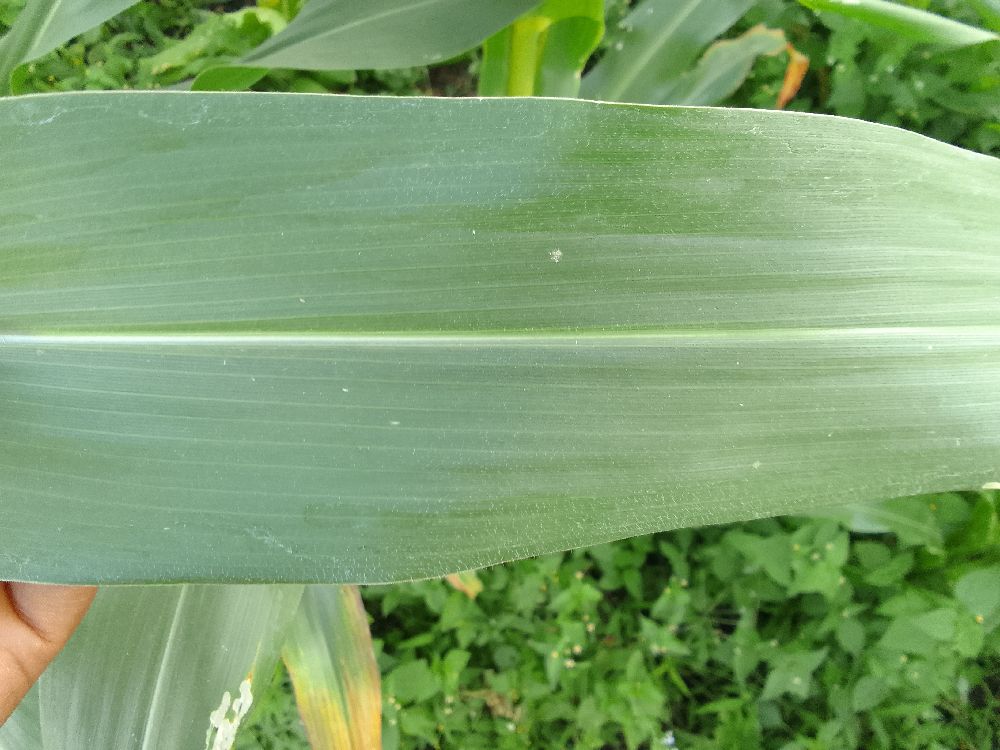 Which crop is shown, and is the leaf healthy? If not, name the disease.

maize, healthy
